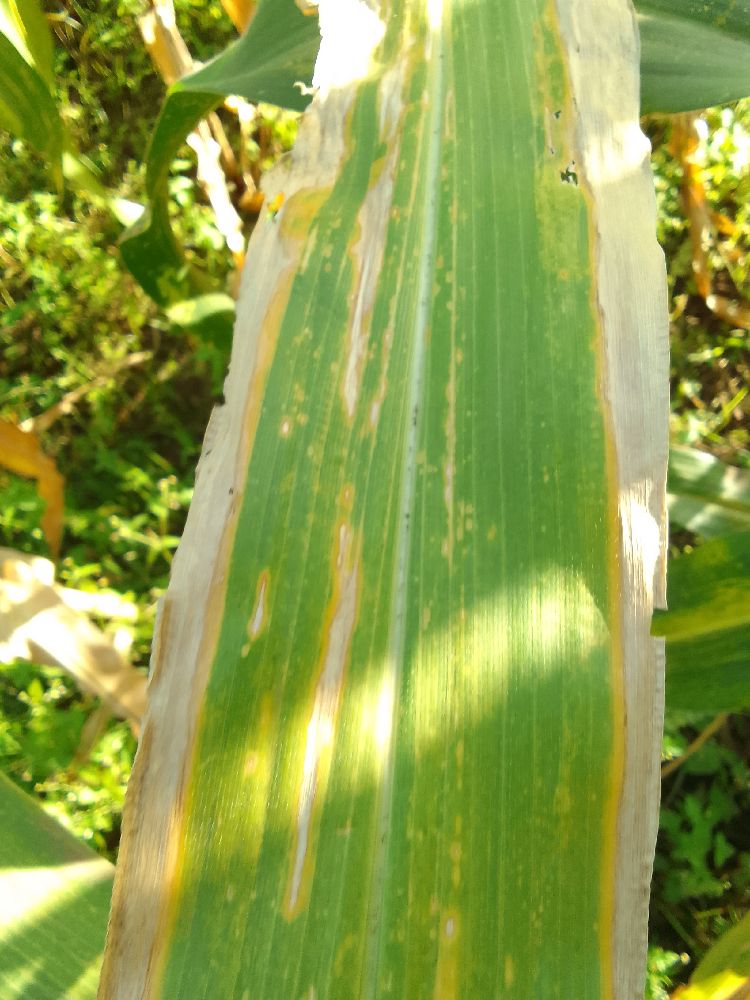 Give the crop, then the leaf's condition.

maize, maize lethal necrosis
